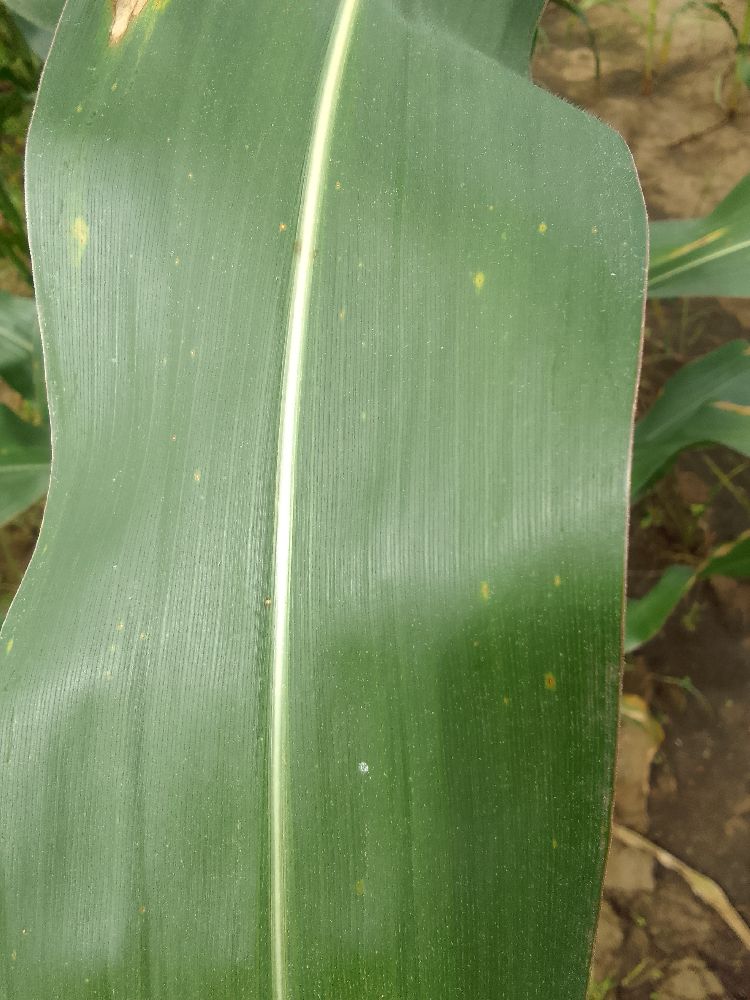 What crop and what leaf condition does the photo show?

maize, healthy
